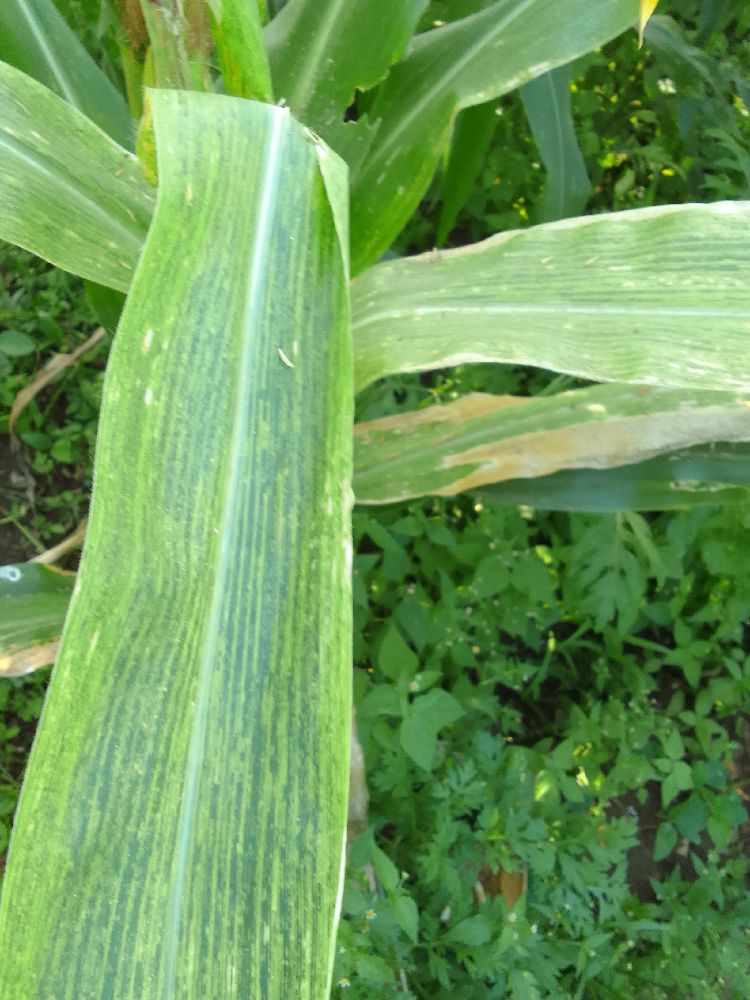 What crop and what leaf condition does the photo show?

maize, maize lethal necrosis
